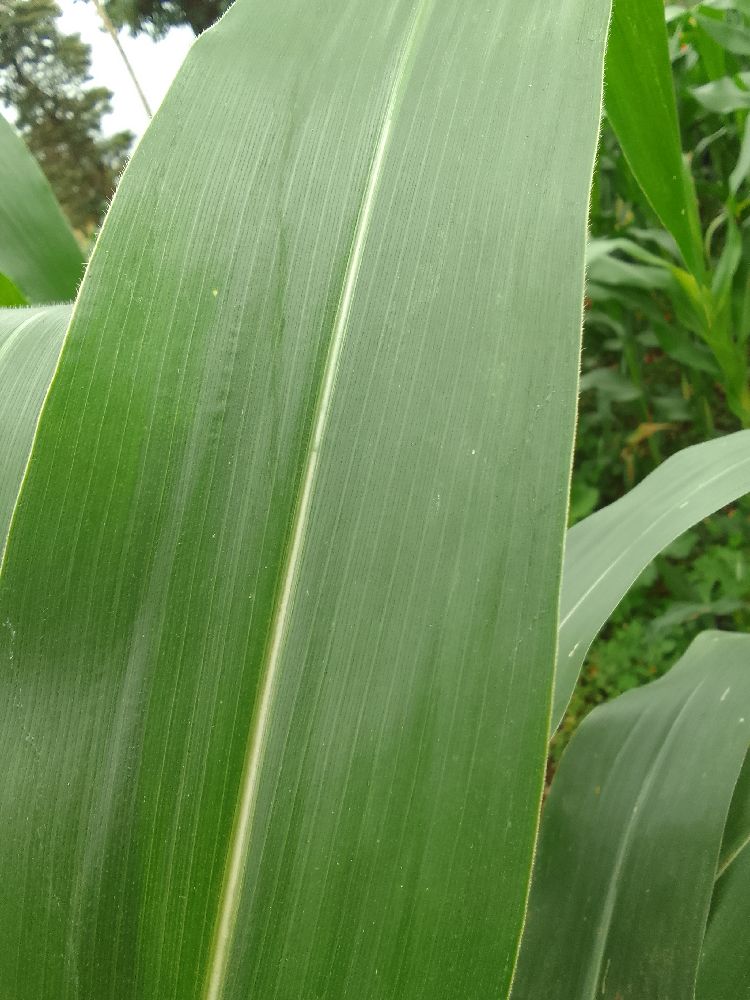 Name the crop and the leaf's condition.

maize, healthy
